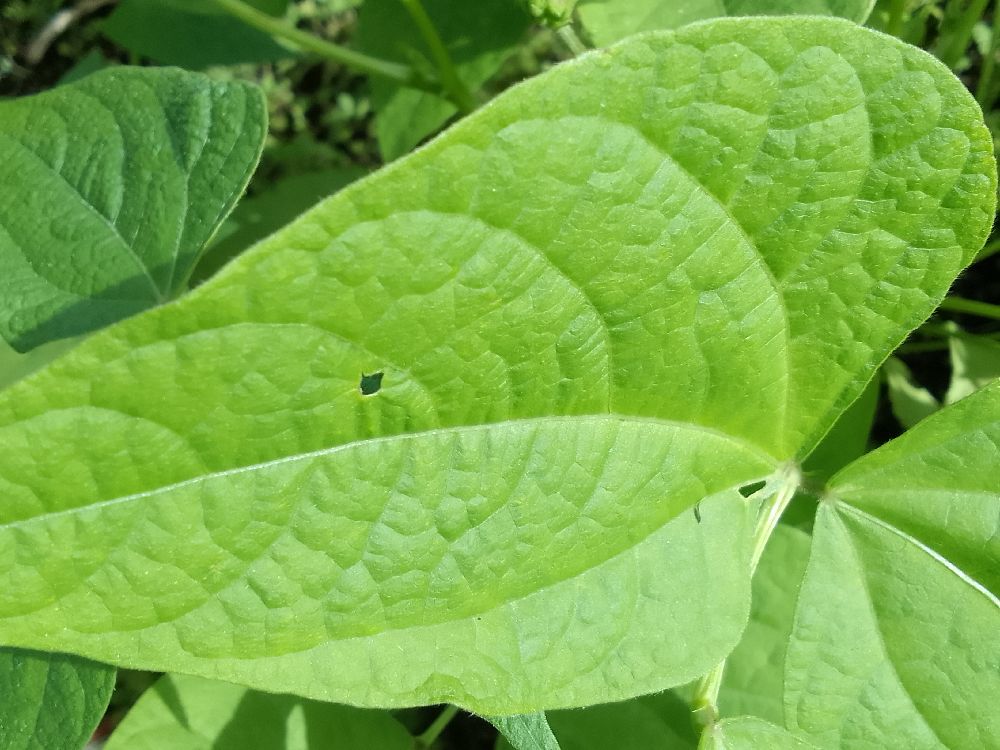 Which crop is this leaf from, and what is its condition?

common bean, healthy
